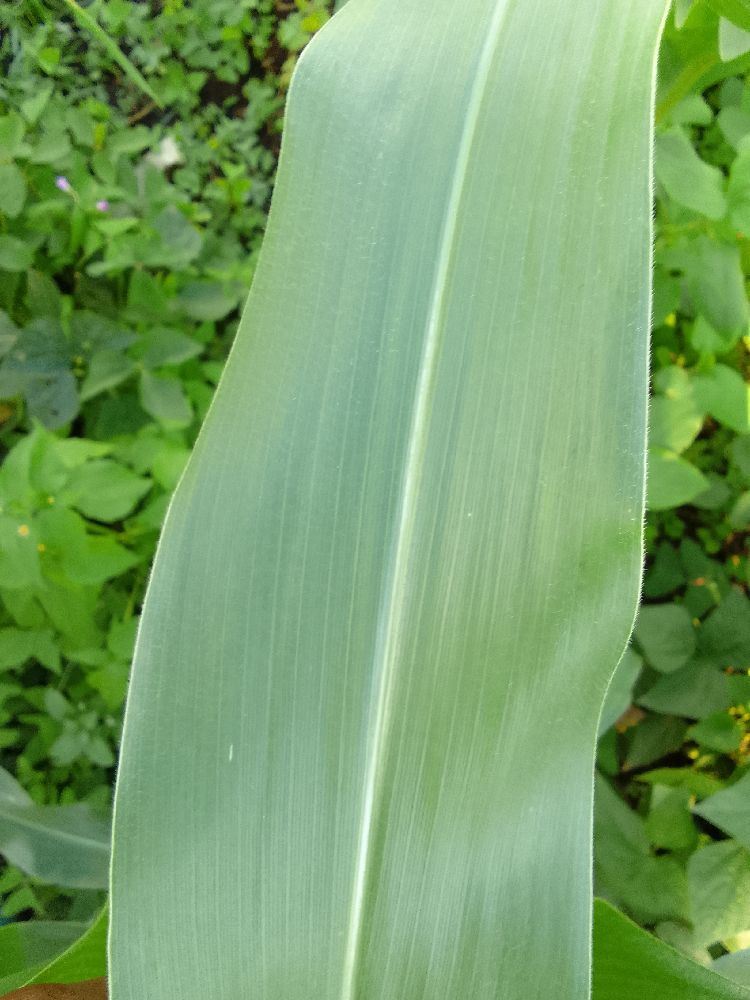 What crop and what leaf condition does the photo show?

maize, healthy
